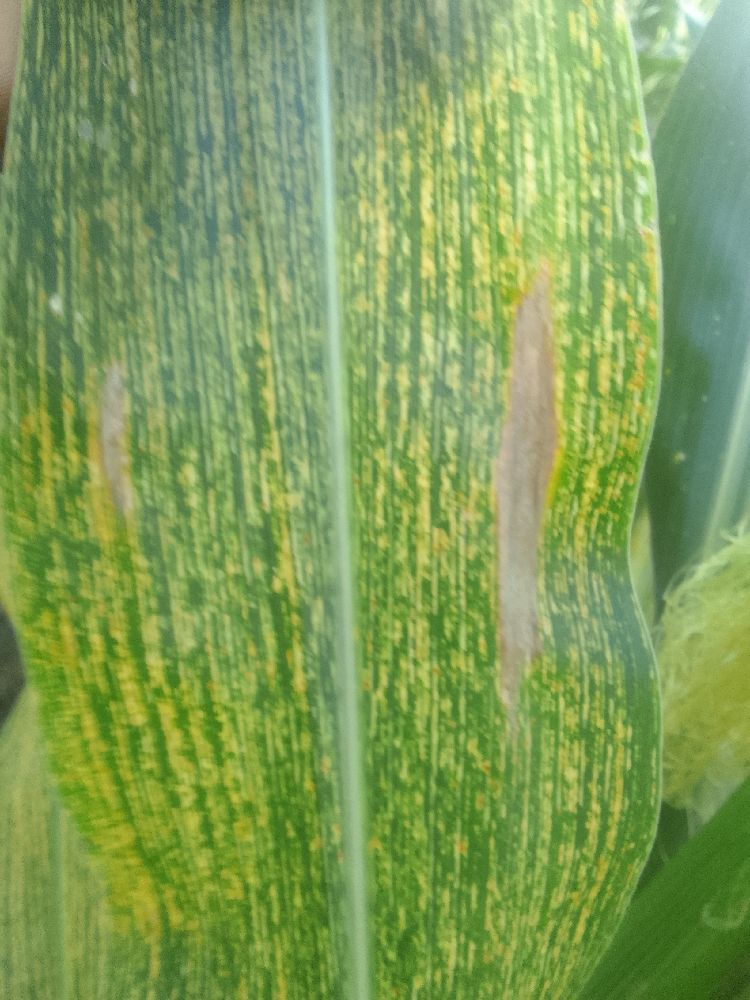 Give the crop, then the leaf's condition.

maize, maize streak virus
